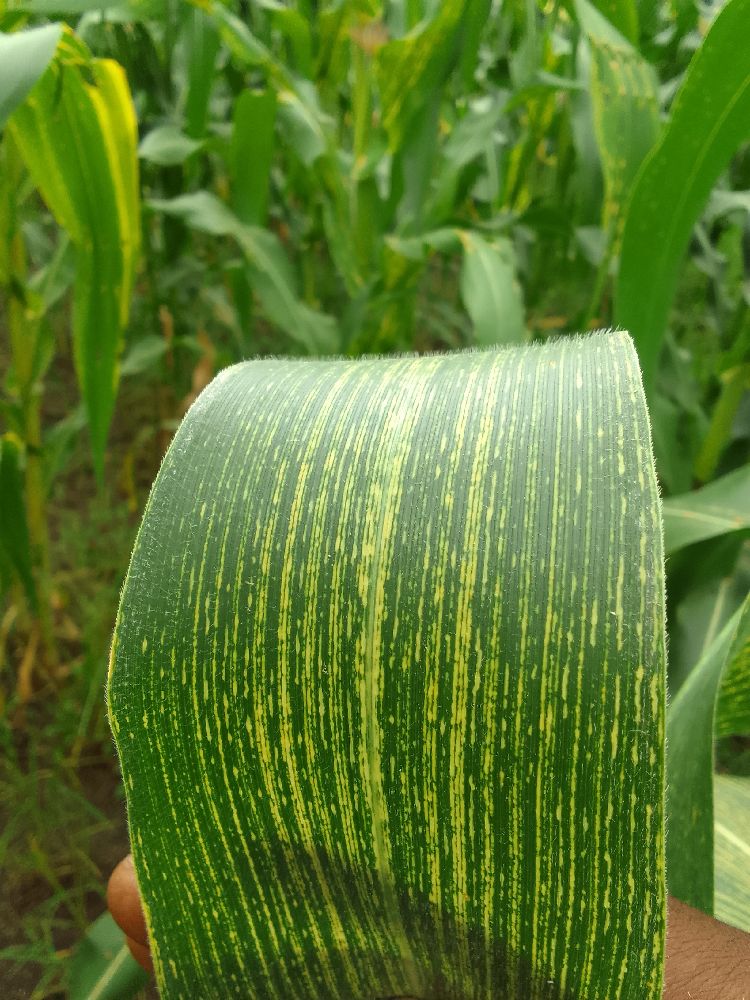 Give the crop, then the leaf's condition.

maize, maize streak virus
